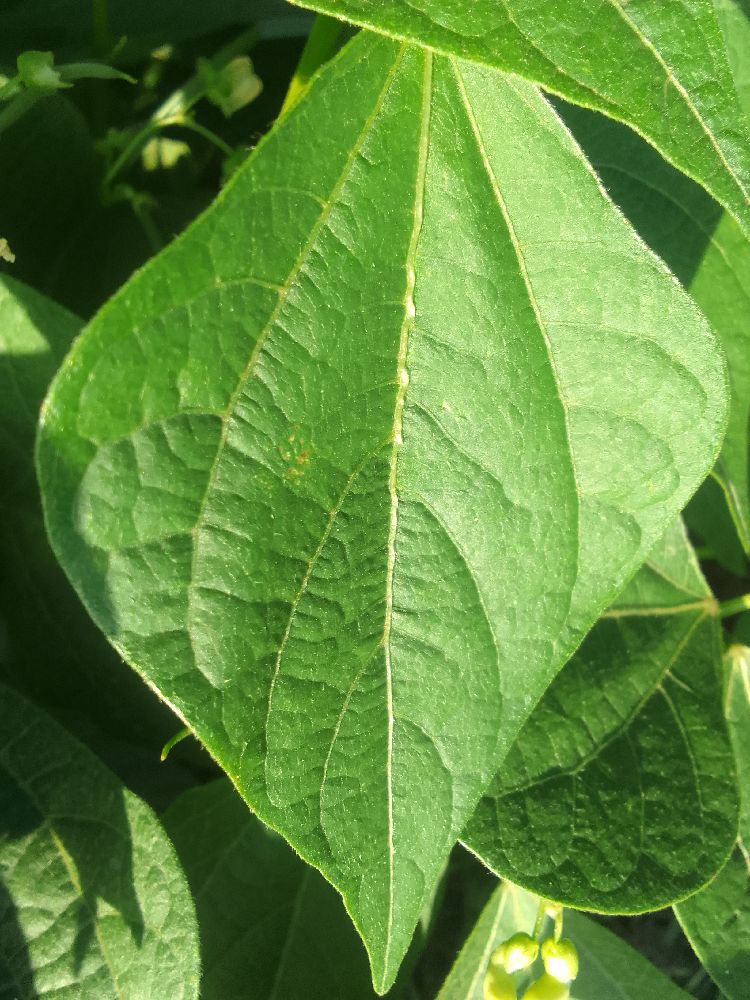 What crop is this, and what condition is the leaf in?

common bean, healthy
